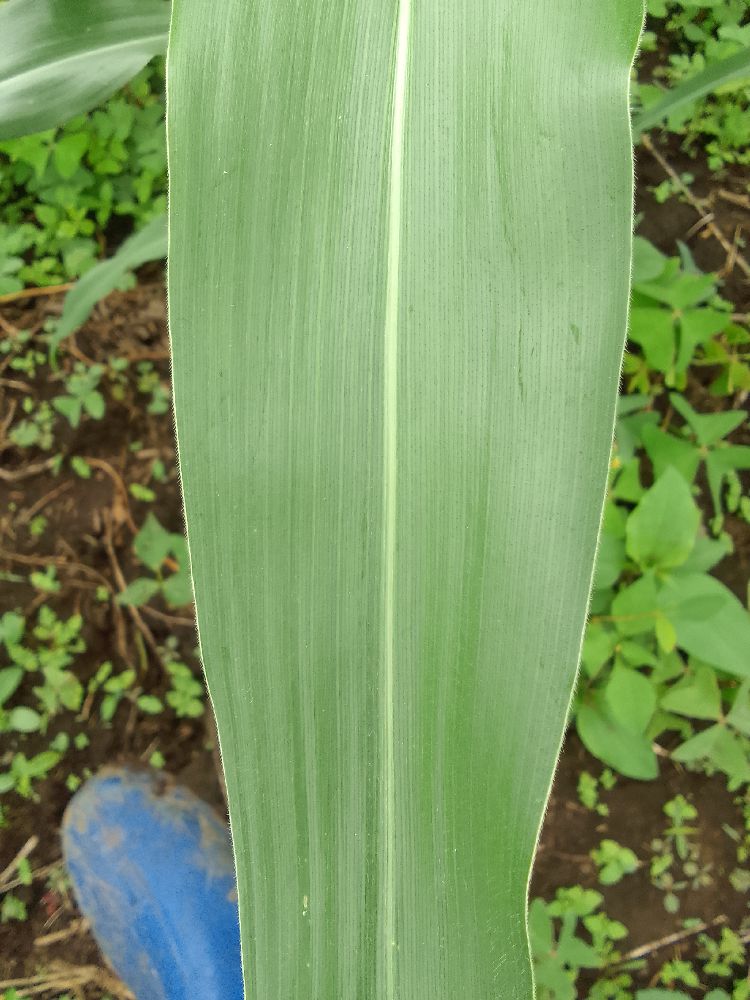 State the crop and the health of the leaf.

maize, healthy
